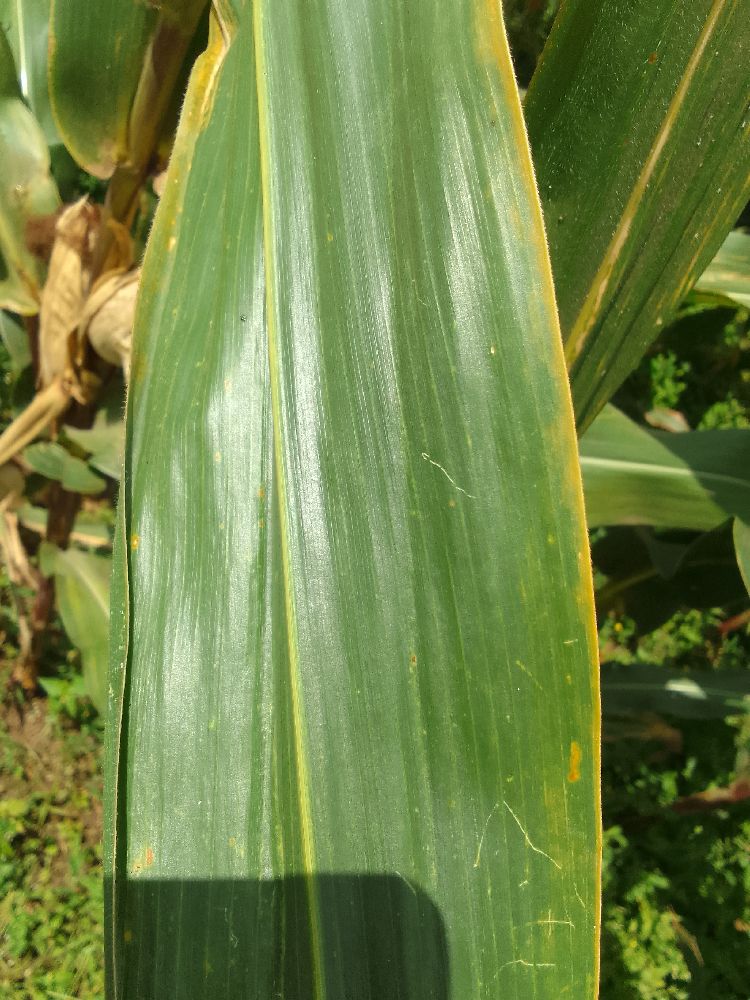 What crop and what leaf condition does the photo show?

maize, maize lethal necrosis
